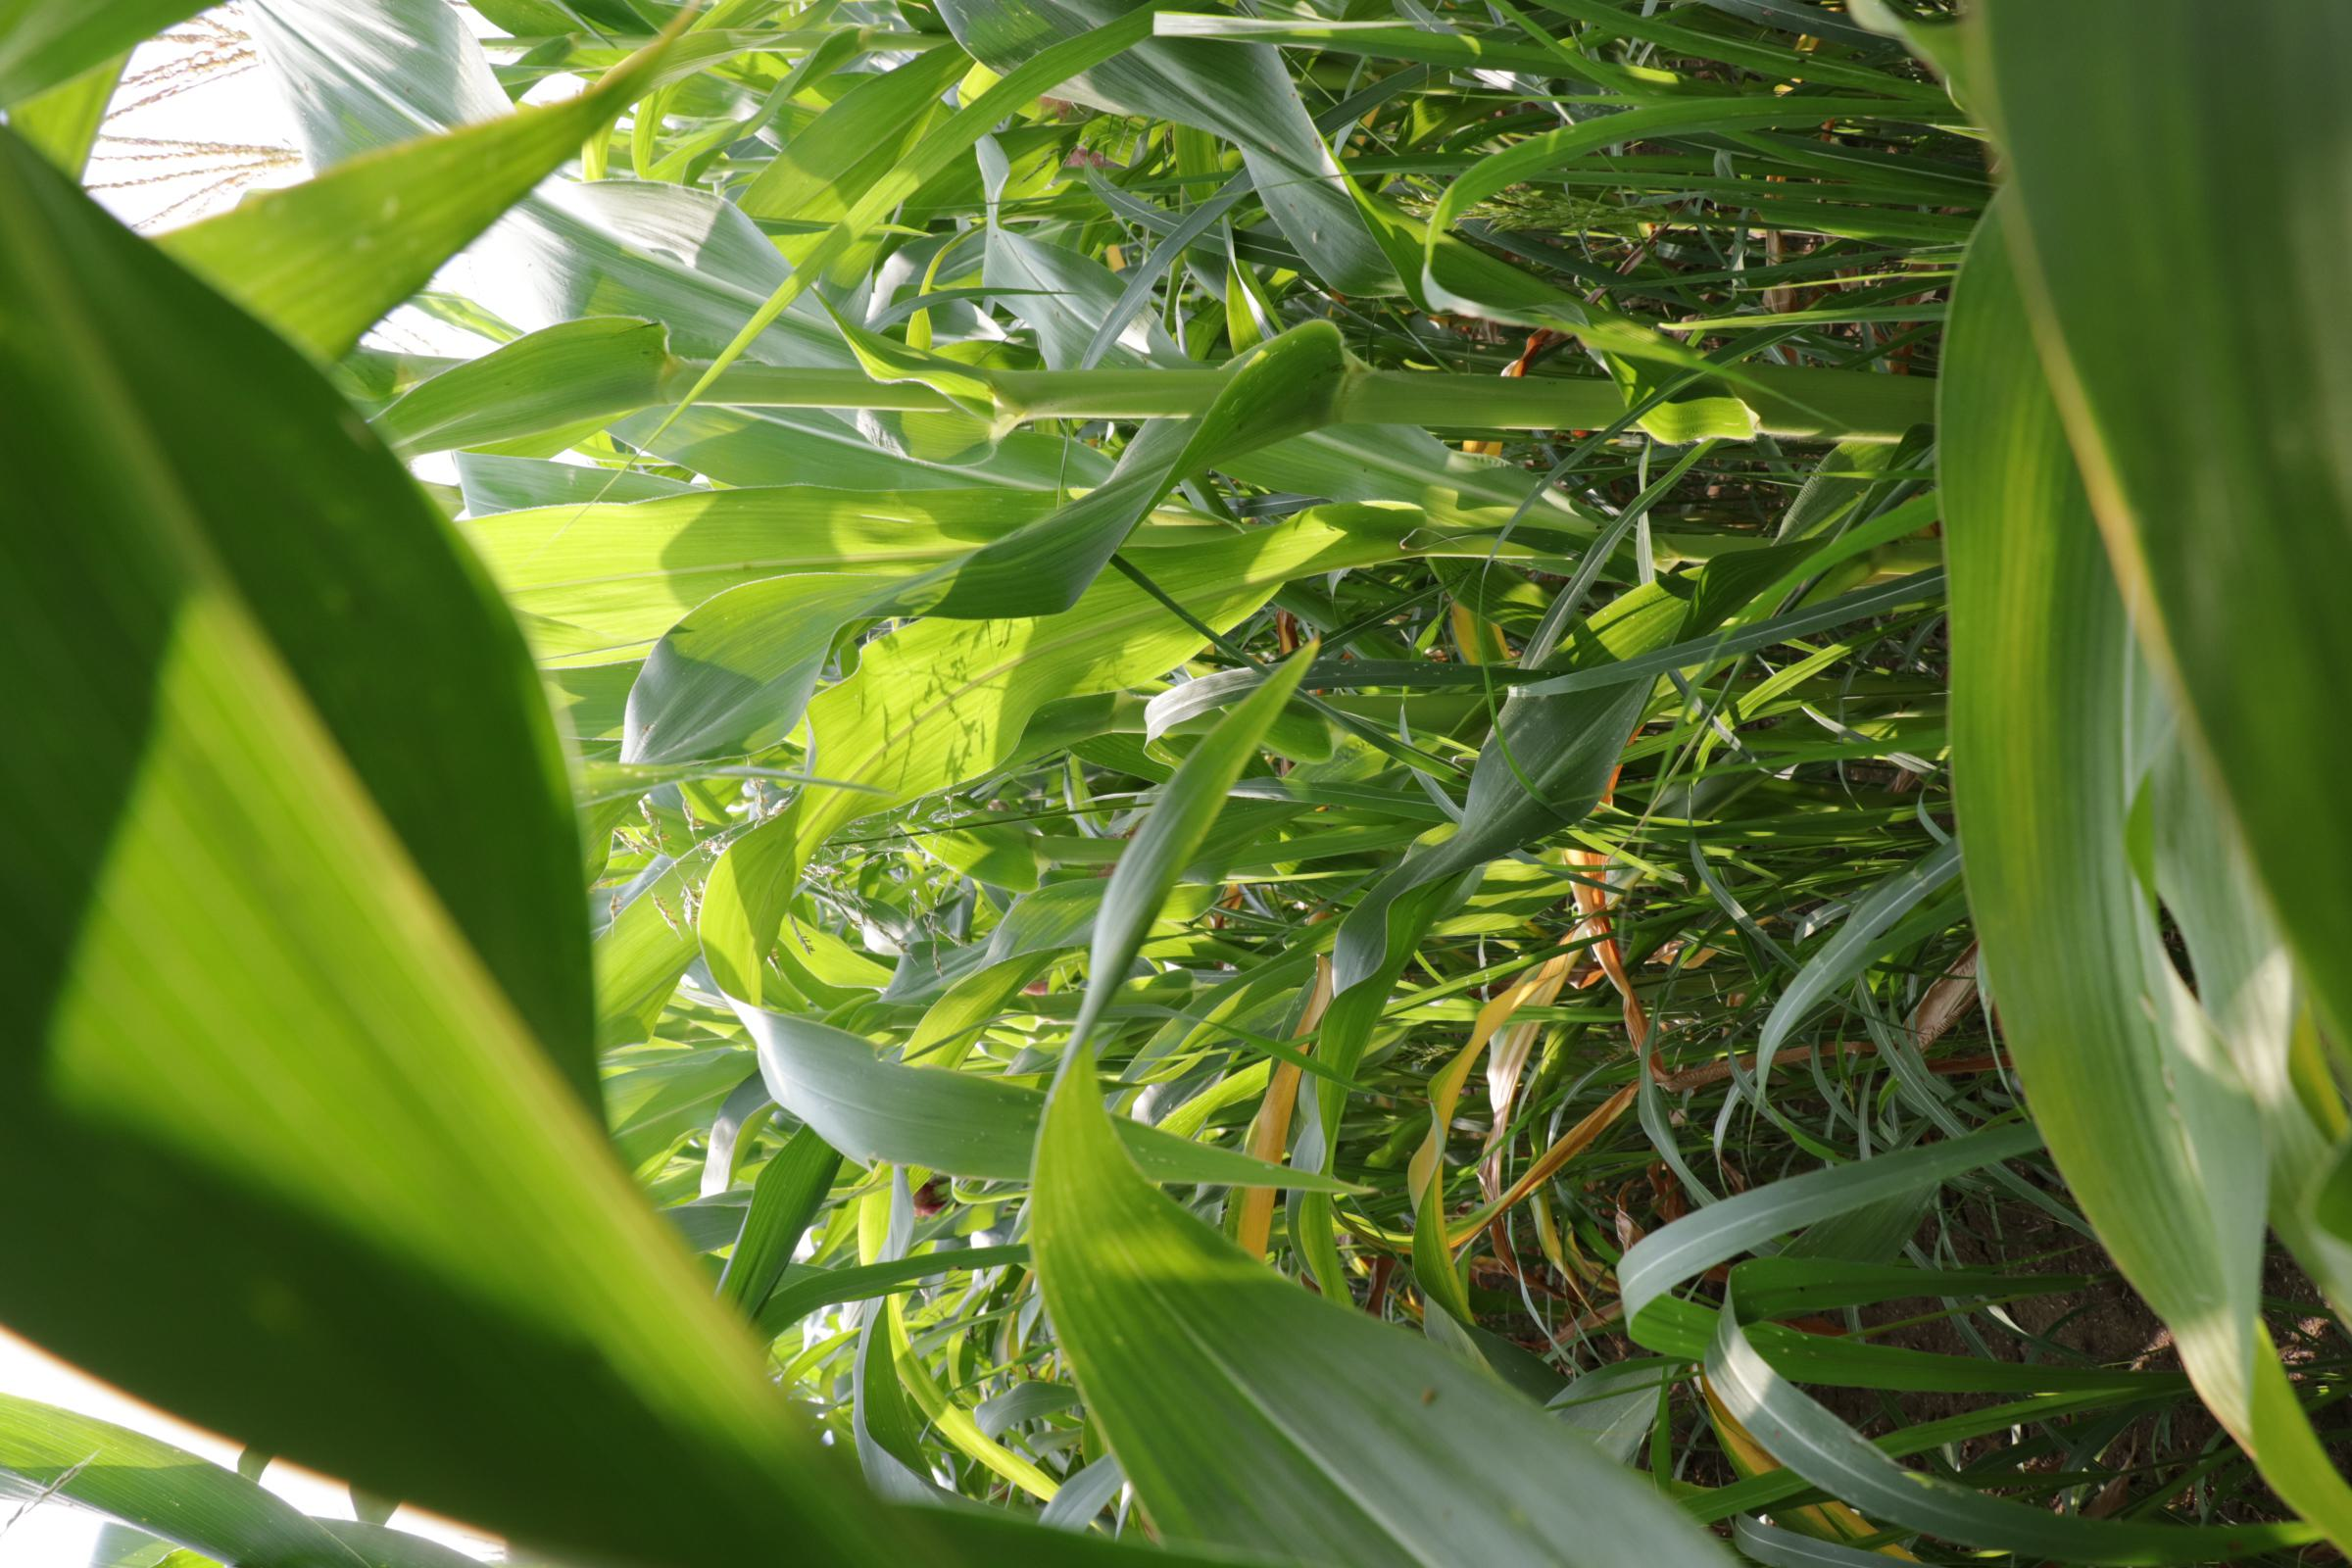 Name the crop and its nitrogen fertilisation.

maize, full nitrogen fertilisation
